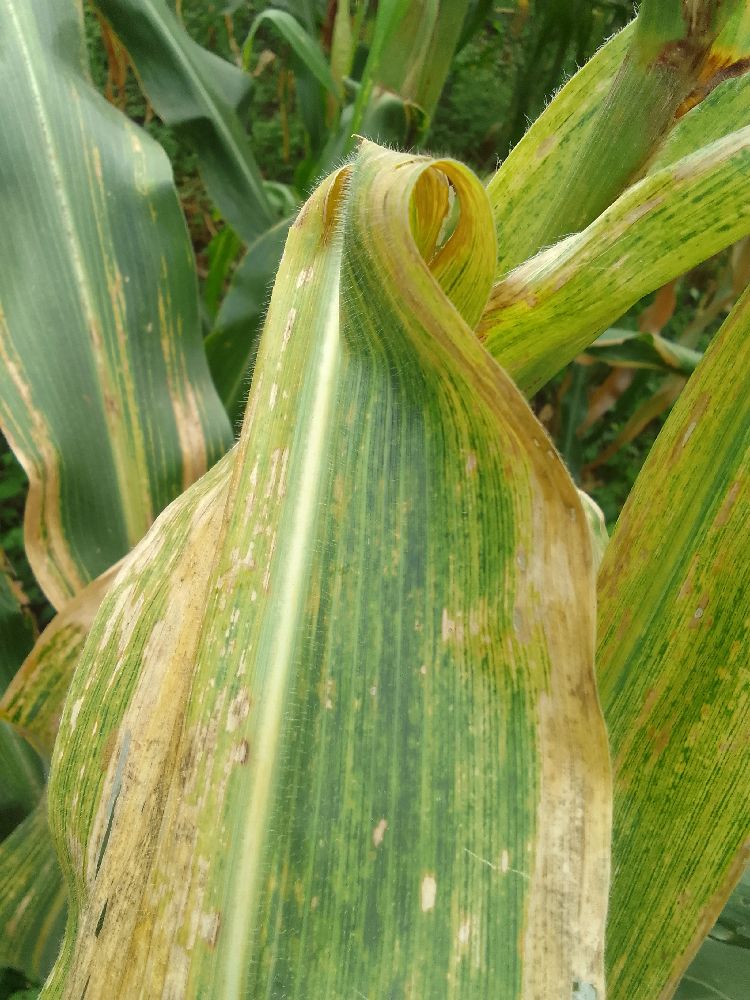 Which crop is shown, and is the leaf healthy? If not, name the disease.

maize, maize lethal necrosis
